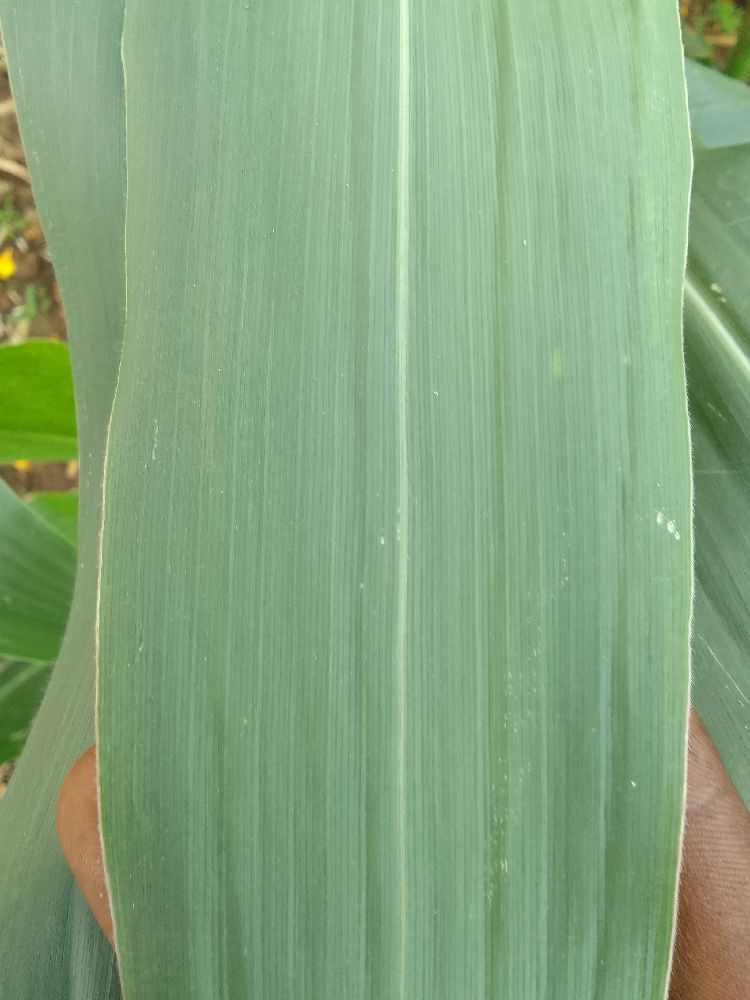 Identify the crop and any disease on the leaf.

maize, healthy
